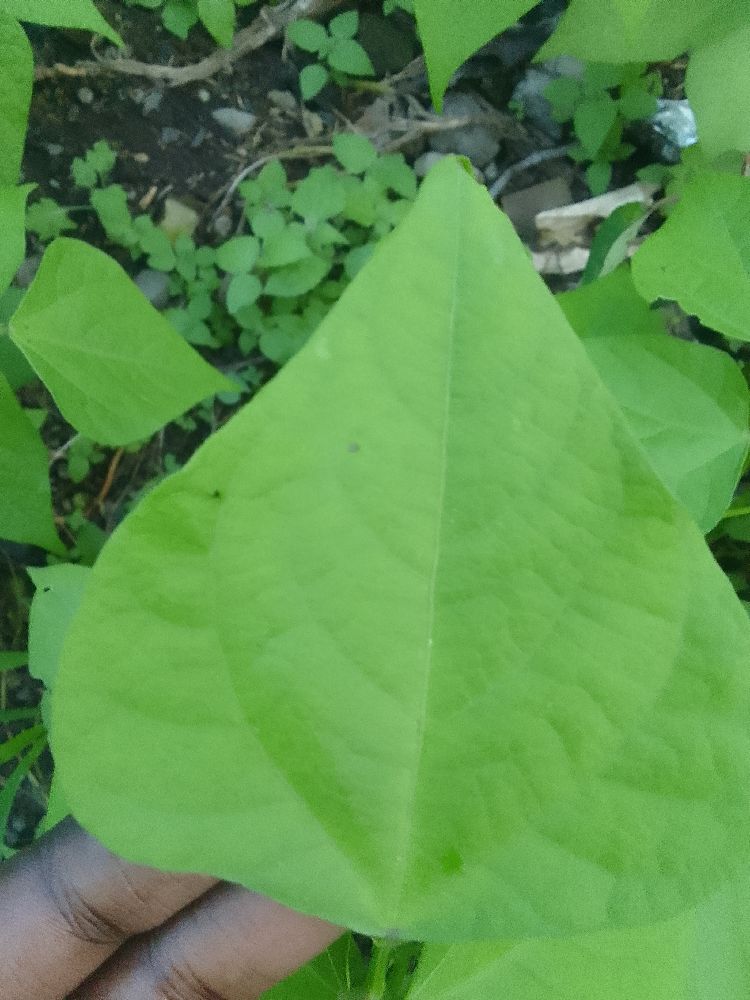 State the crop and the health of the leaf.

common bean, healthy
